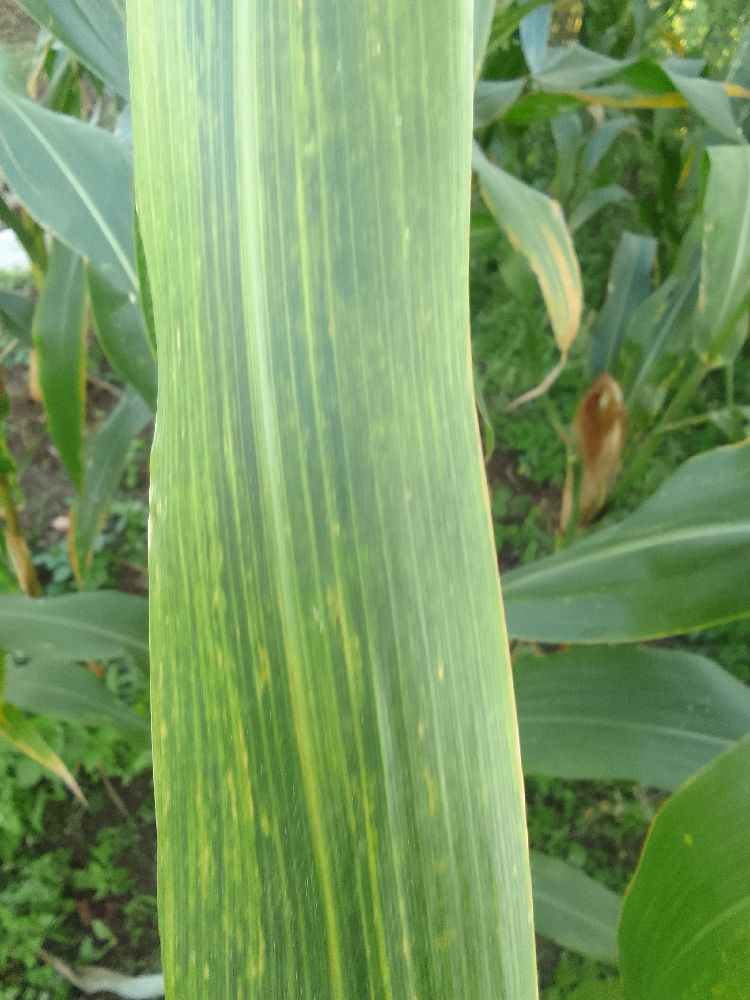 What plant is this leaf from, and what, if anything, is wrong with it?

maize, maize lethal necrosis
